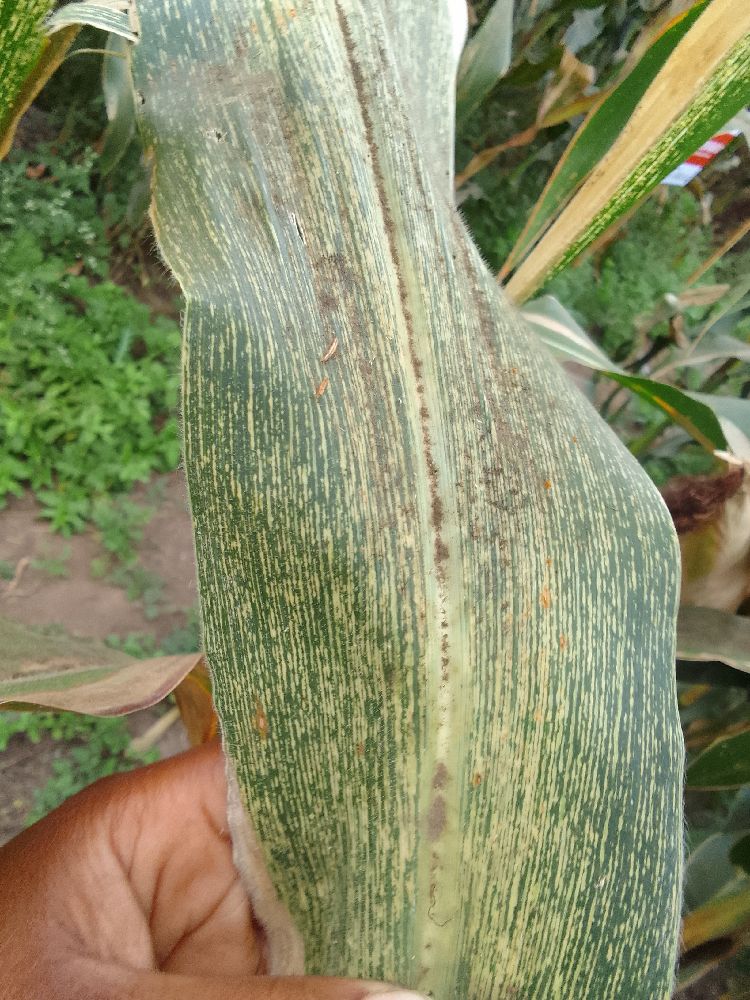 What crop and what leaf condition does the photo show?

maize, maize streak virus
